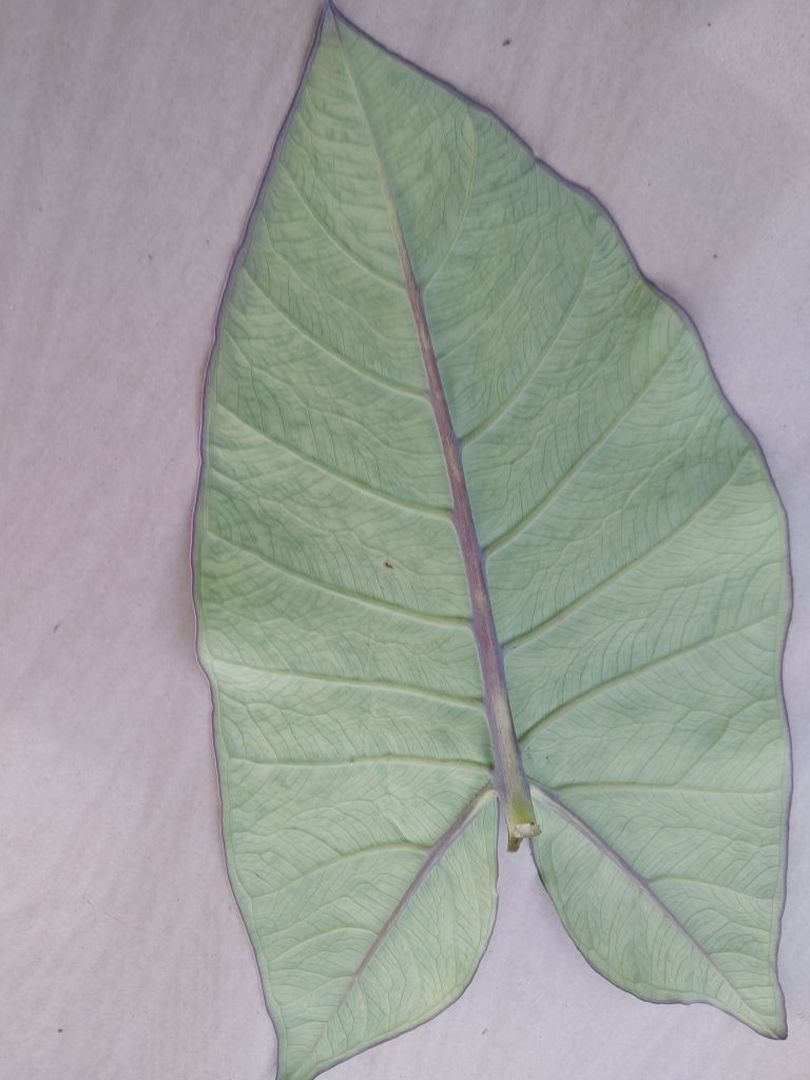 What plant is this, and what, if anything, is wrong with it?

taro, mosaic
